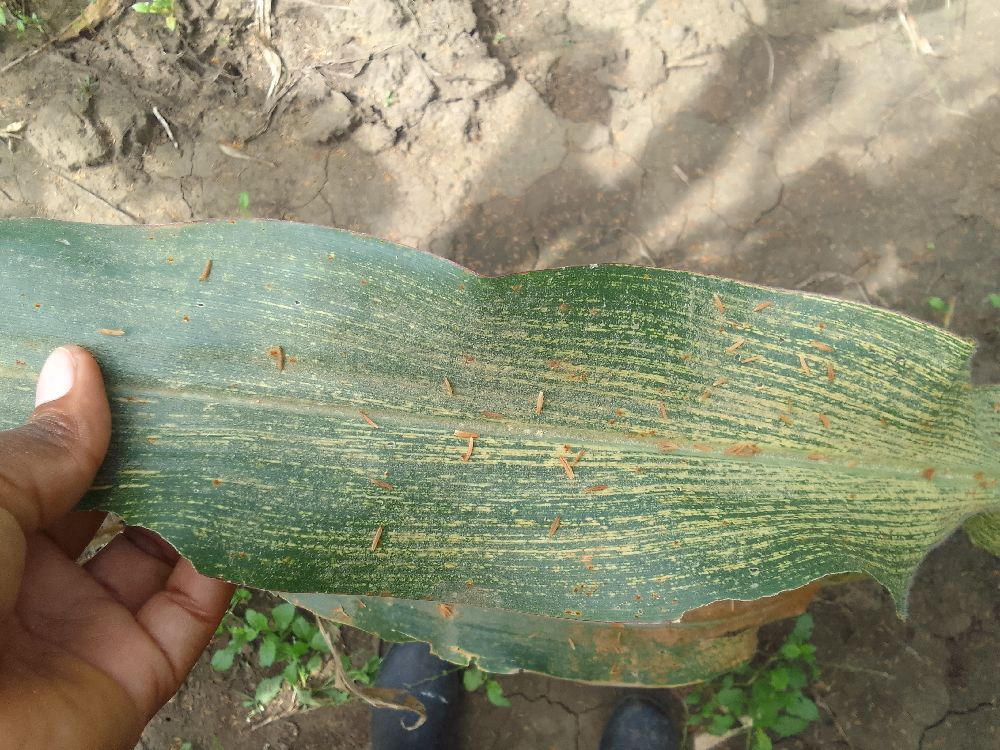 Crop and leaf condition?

maize, maize streak virus
